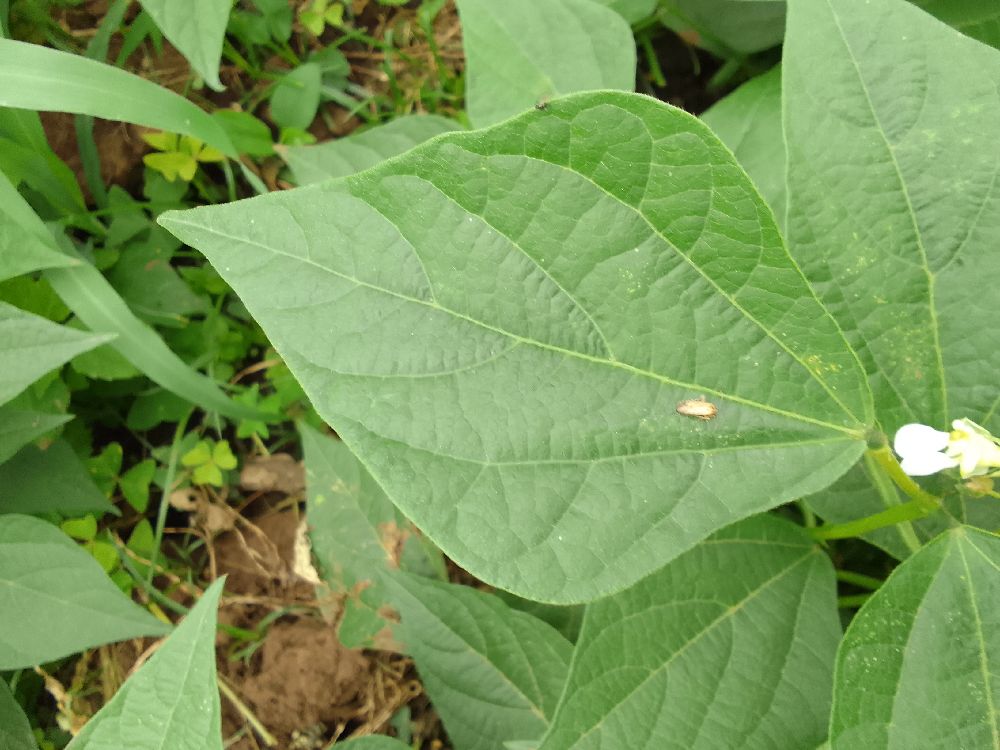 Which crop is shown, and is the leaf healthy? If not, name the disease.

common bean, healthy
